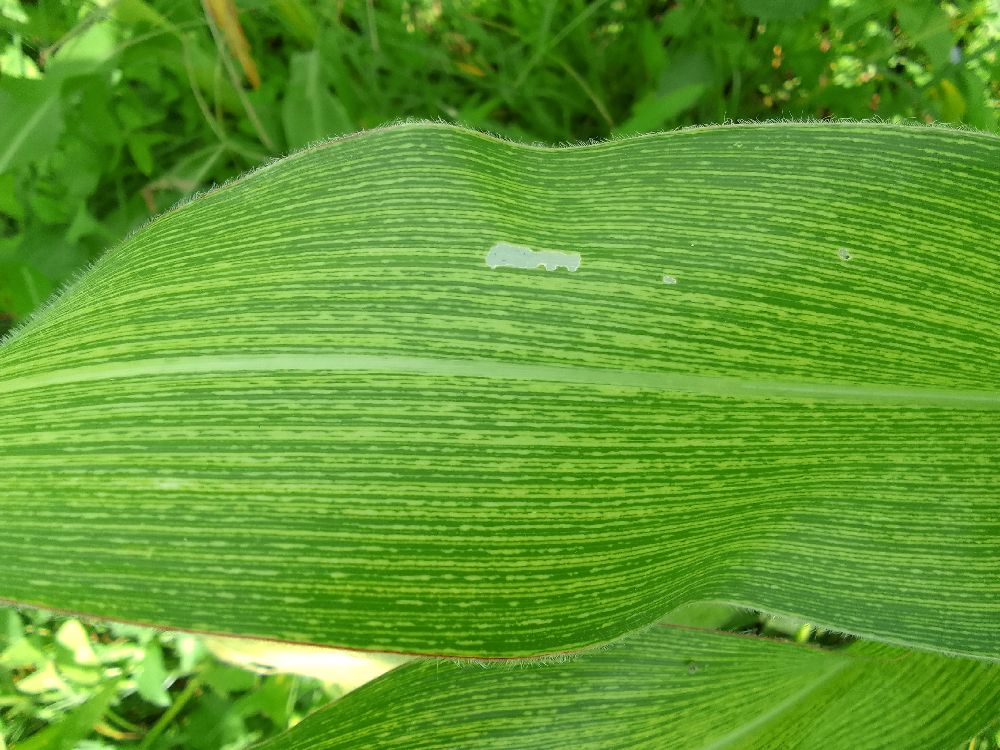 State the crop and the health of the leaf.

maize, maize streak virus
